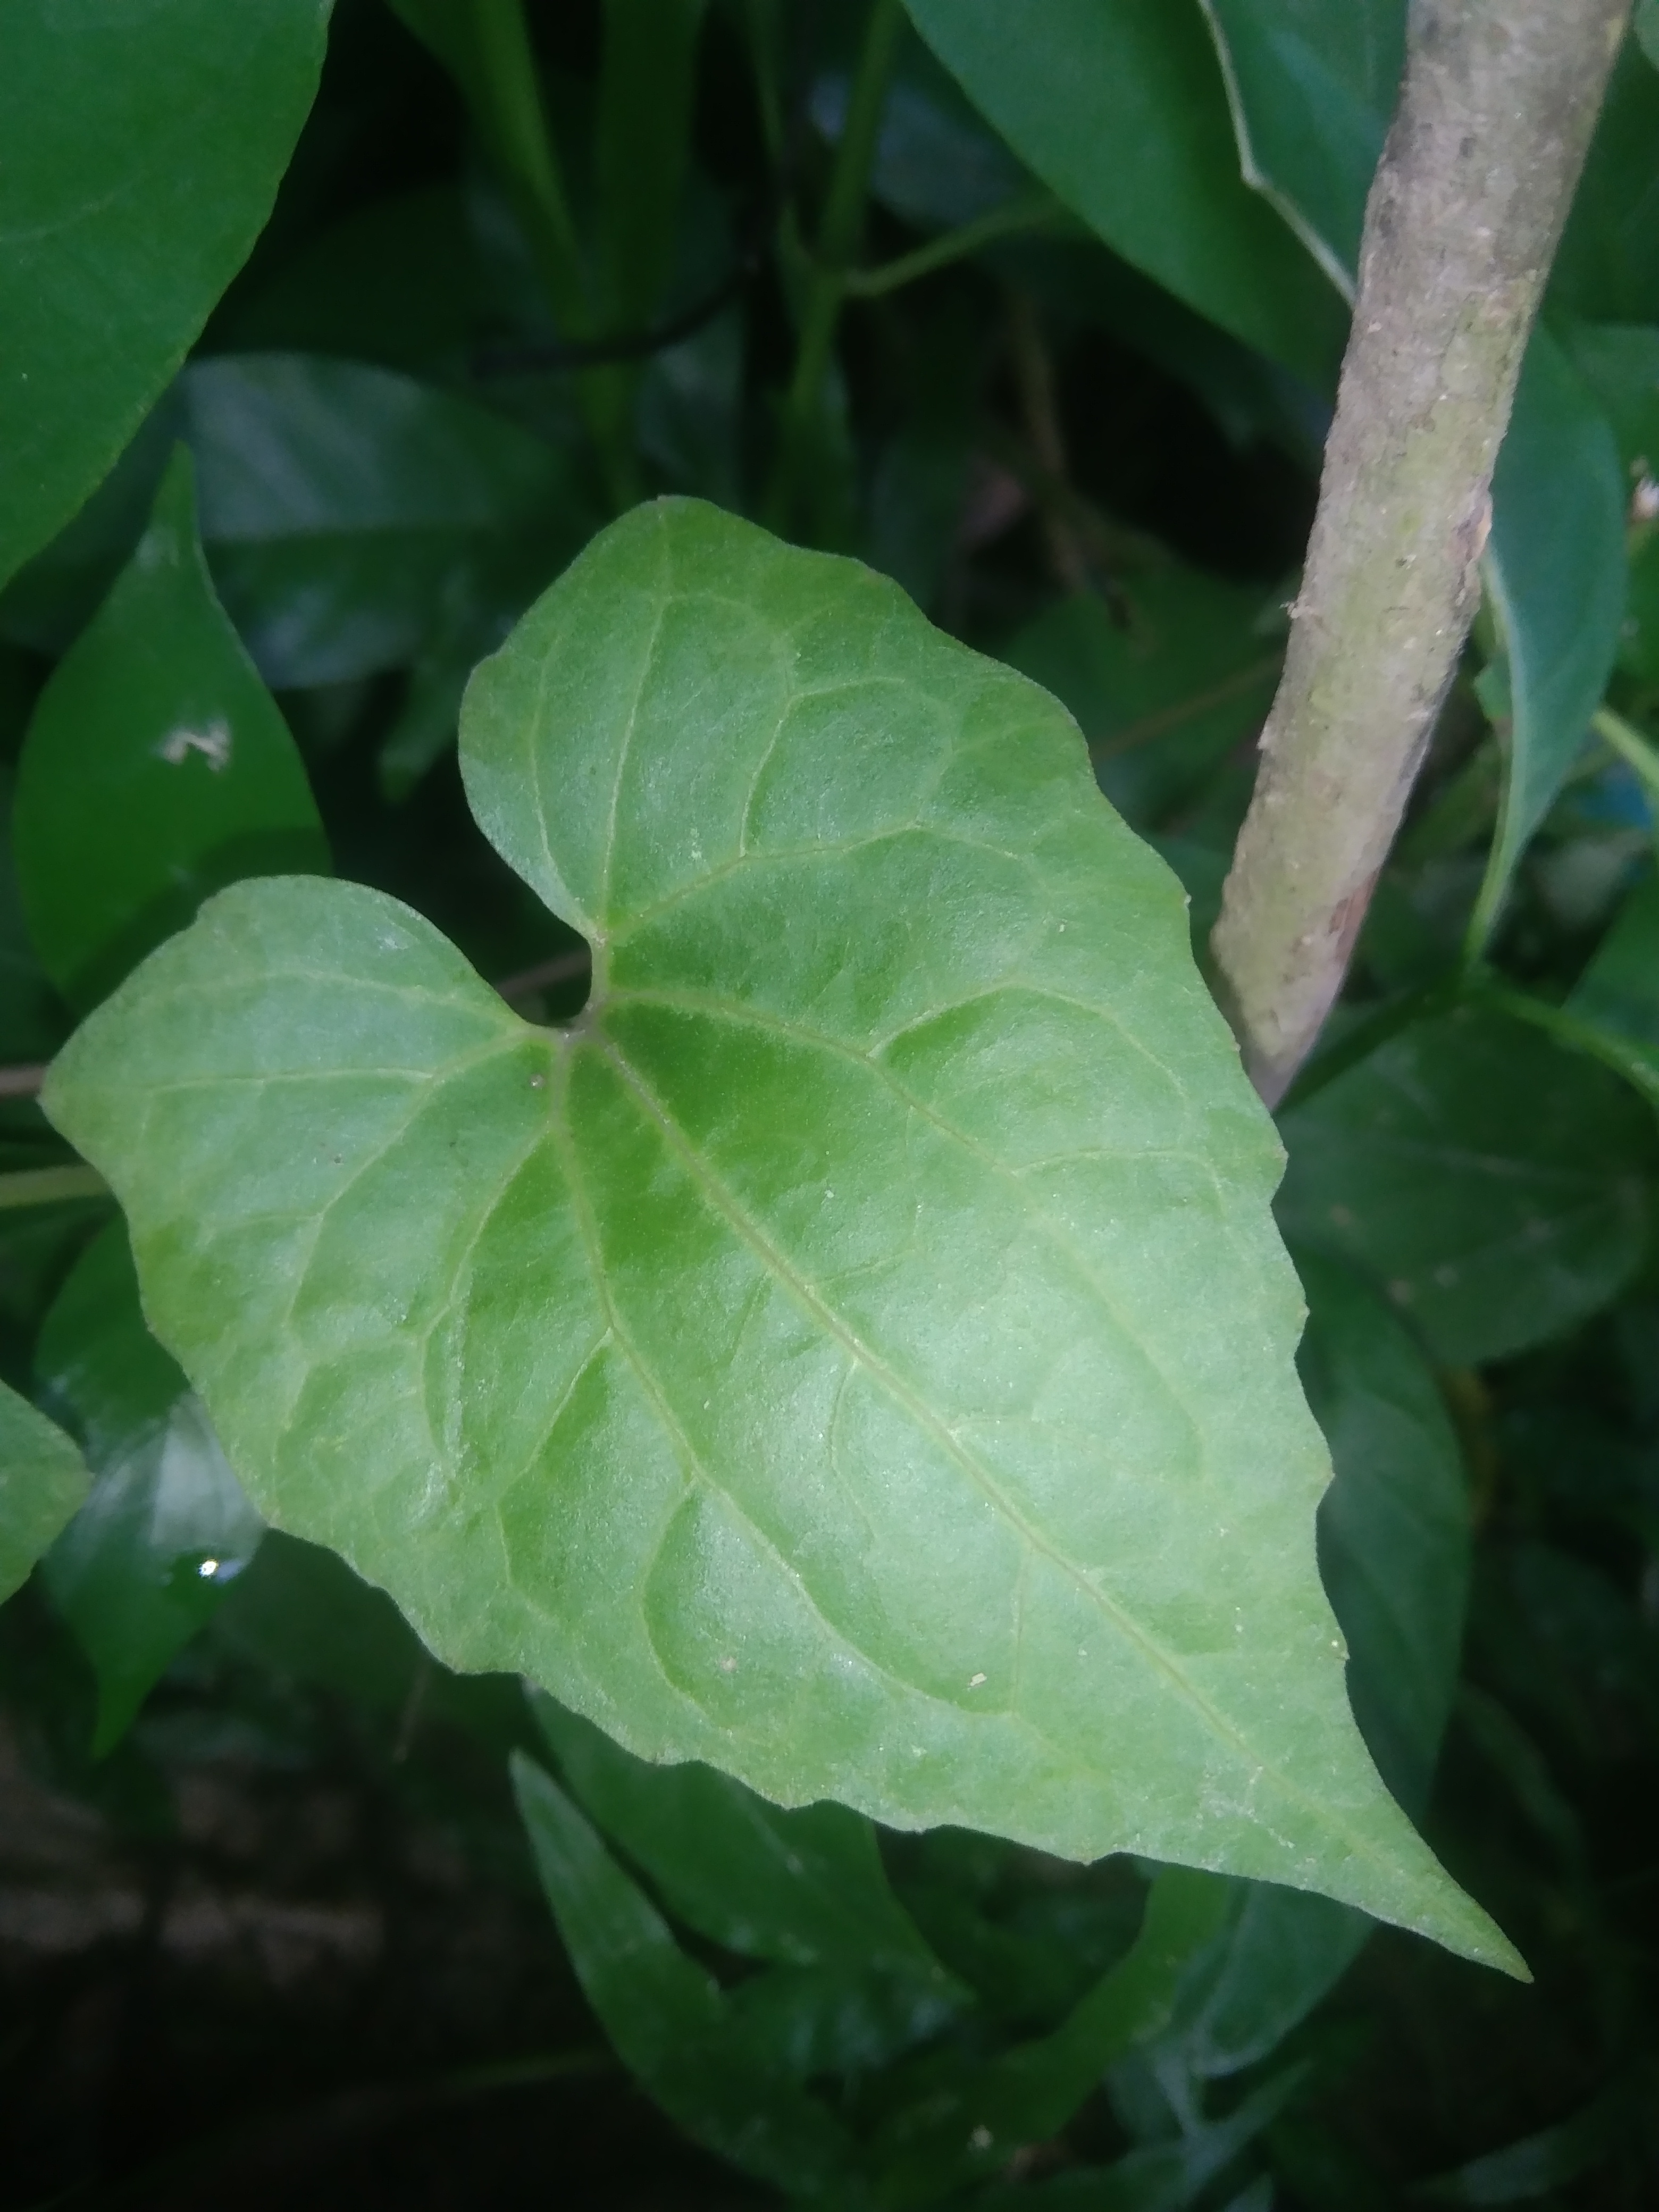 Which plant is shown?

bitter vine
